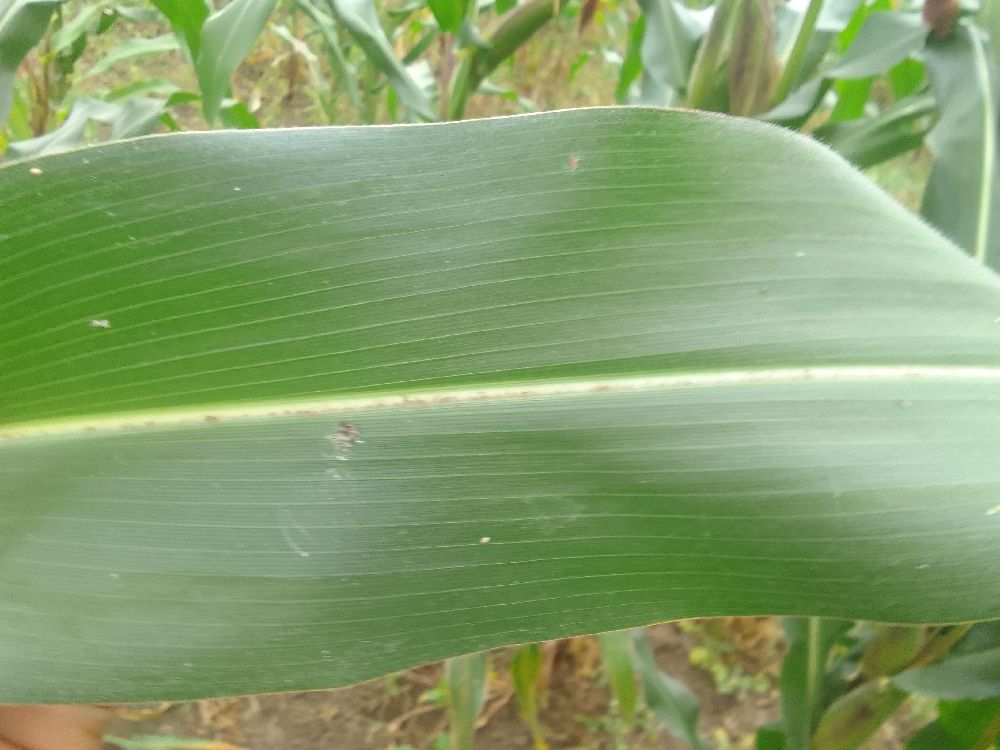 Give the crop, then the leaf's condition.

maize, healthy
